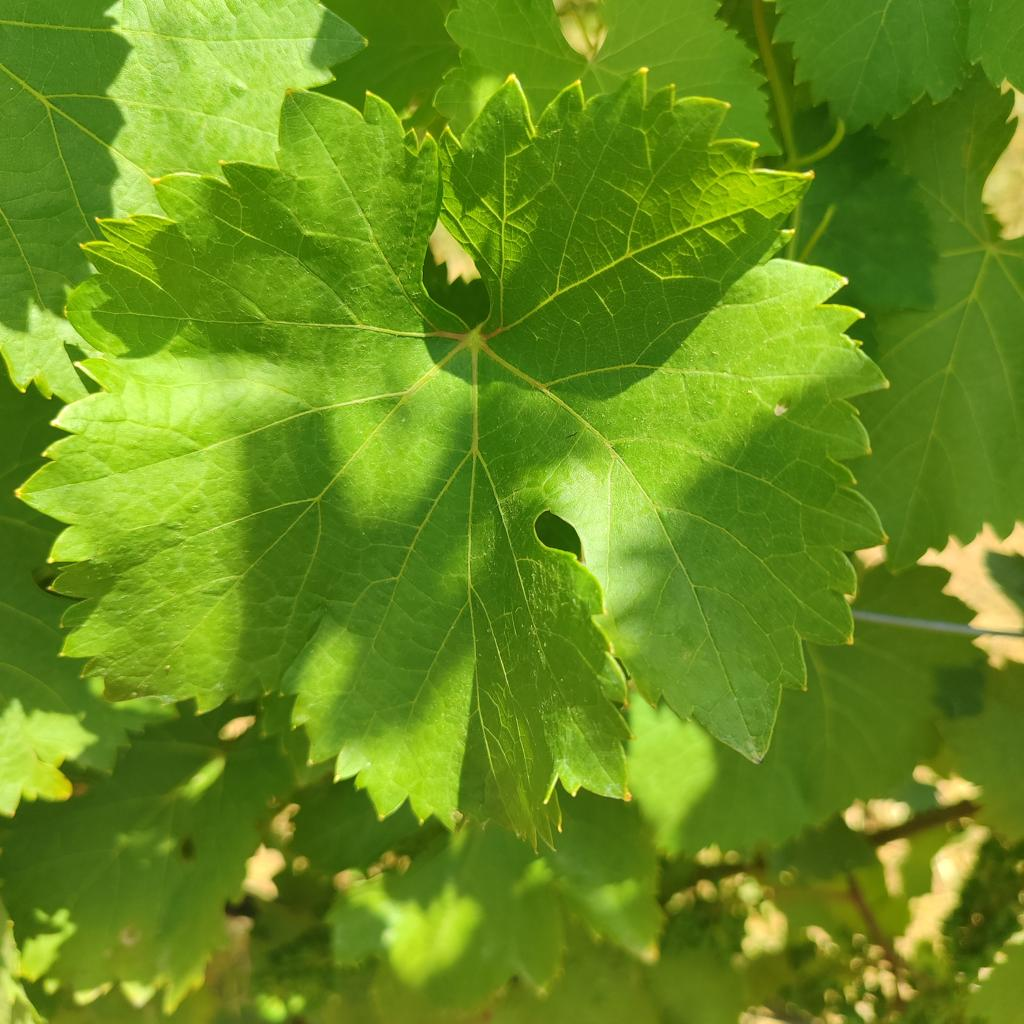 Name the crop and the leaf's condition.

grapevine, healthy
